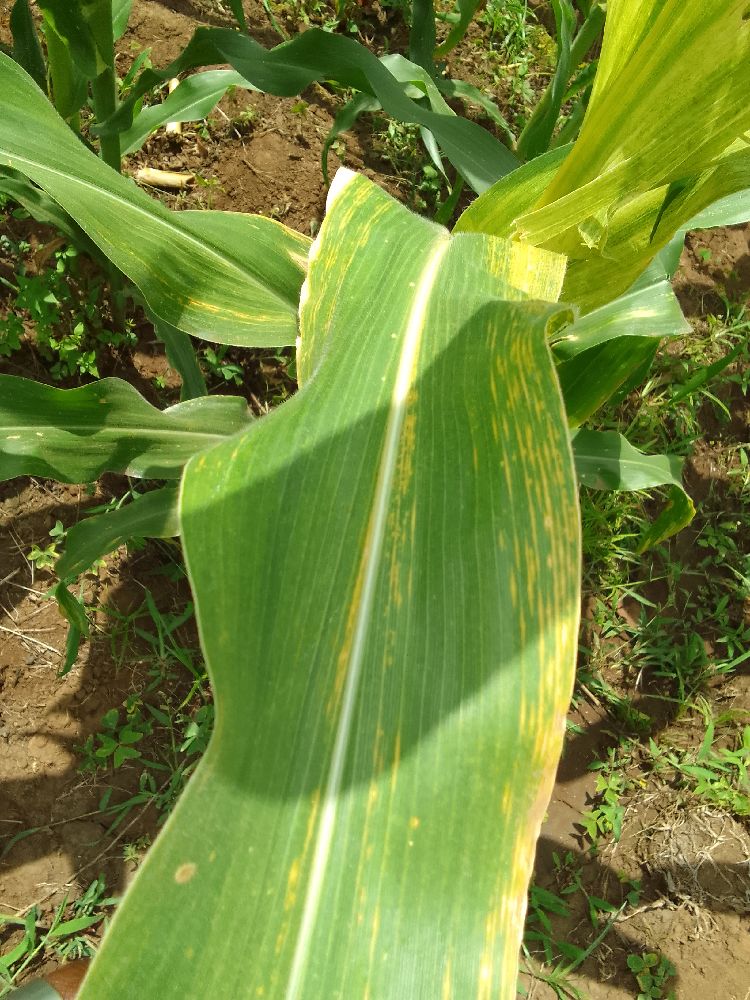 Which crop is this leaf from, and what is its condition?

maize, maize lethal necrosis
